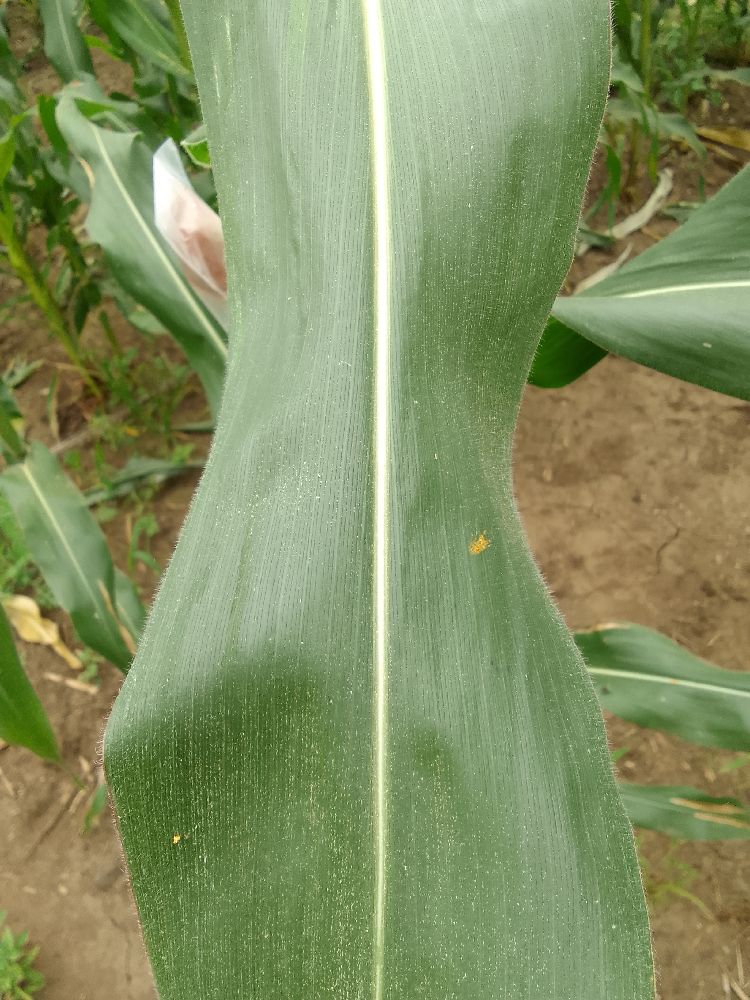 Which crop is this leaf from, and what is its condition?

maize, healthy
